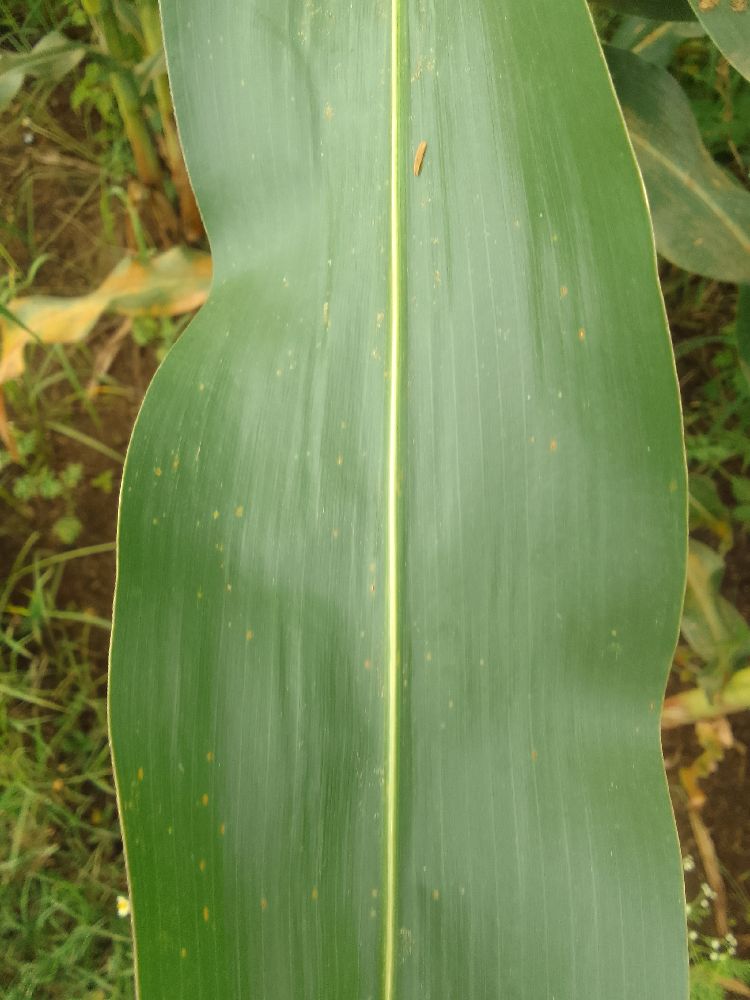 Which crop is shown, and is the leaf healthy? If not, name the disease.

maize, healthy
